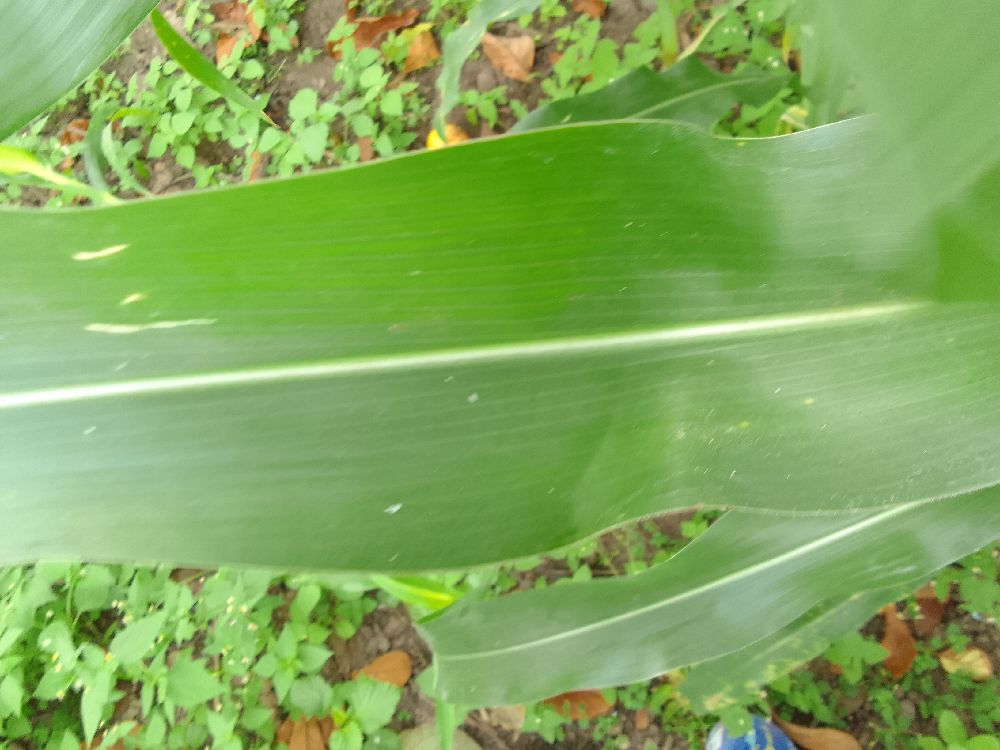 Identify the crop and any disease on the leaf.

maize, healthy
